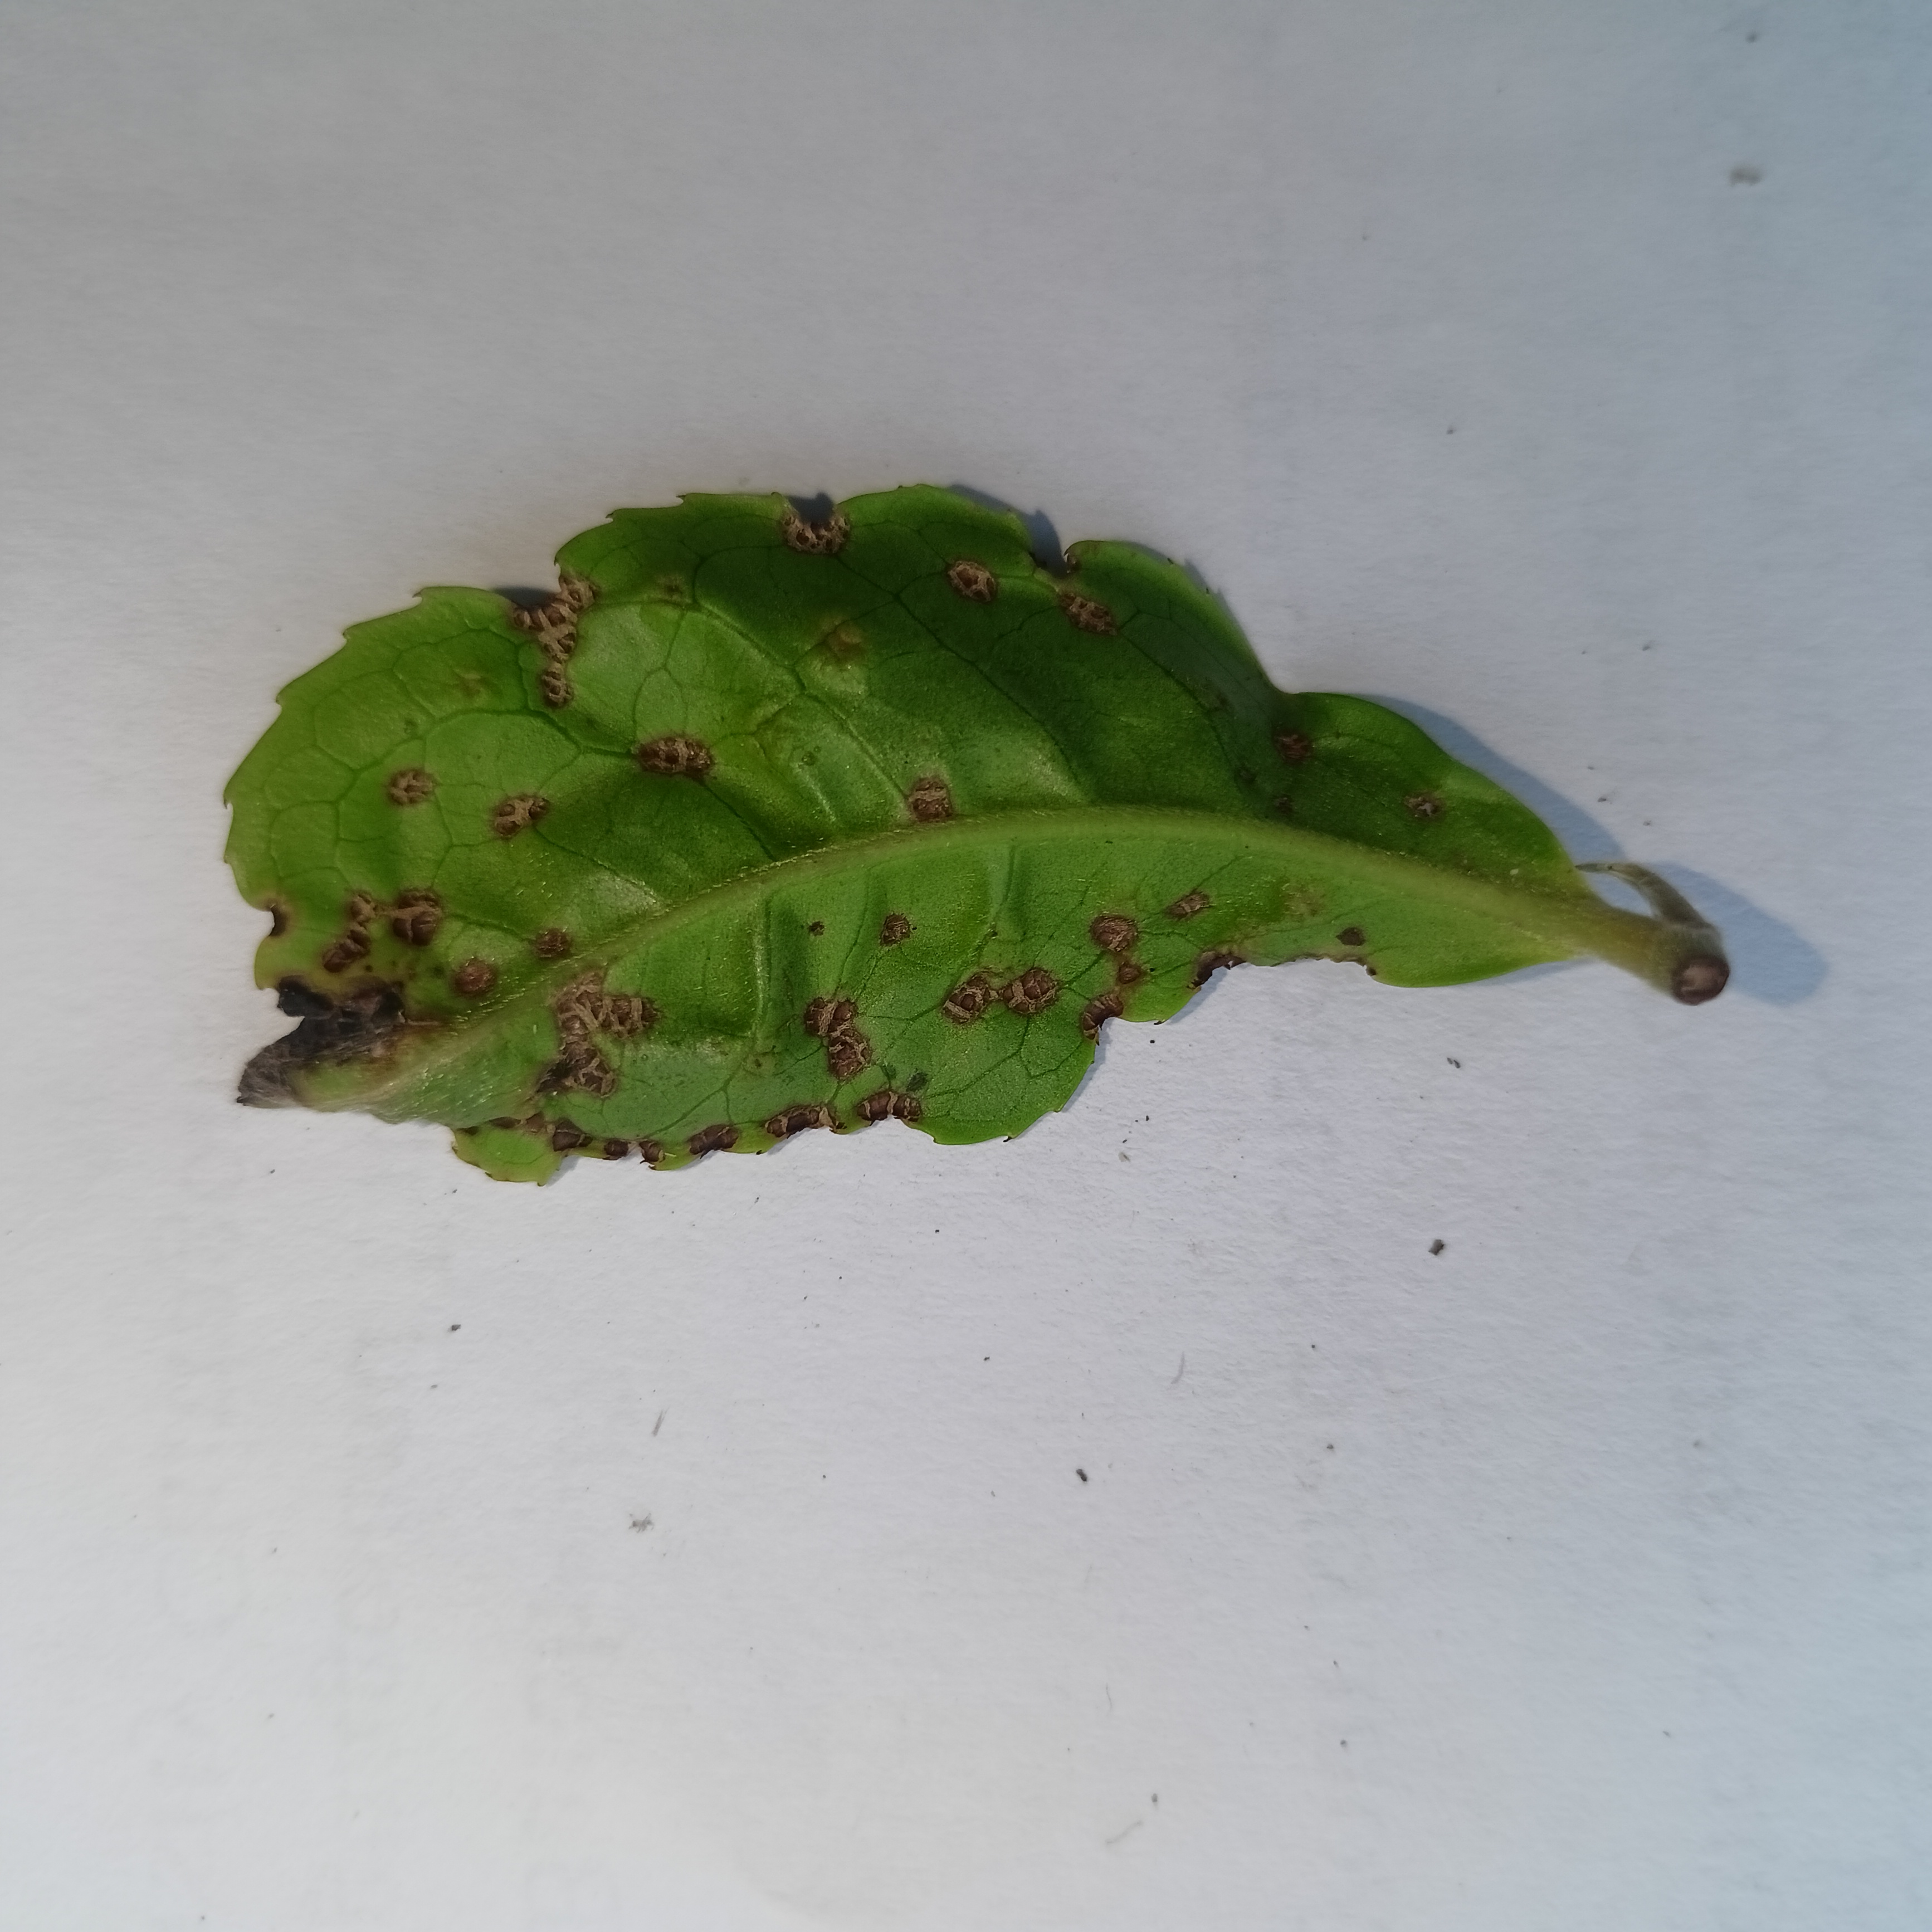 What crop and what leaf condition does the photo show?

tea, helopeltis
